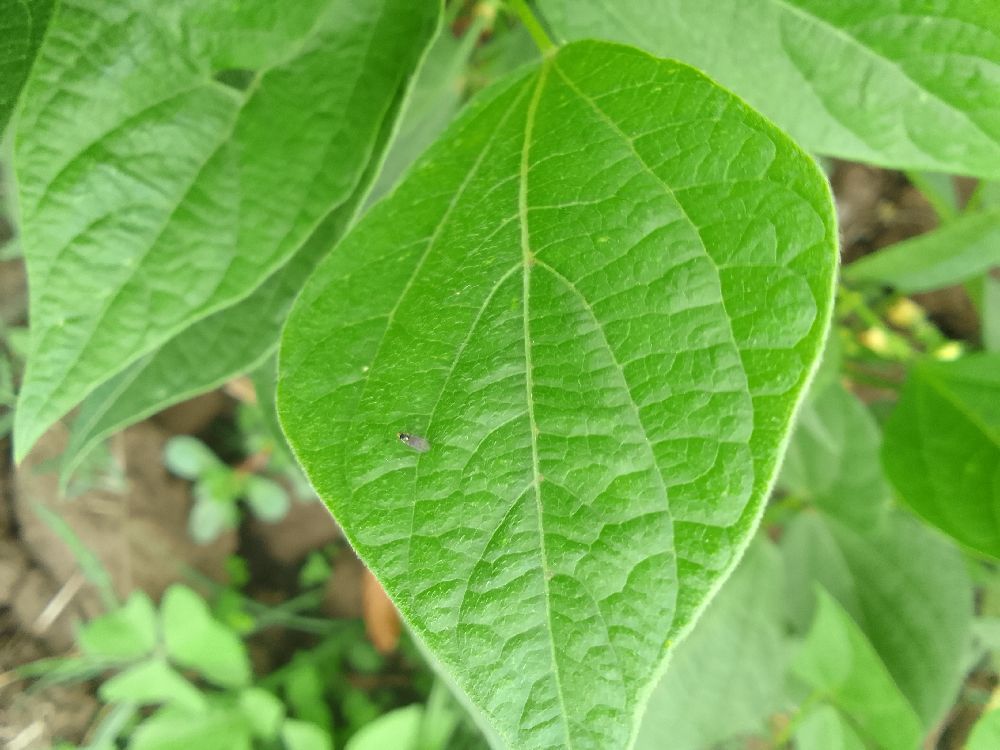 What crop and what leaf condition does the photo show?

common bean, healthy
